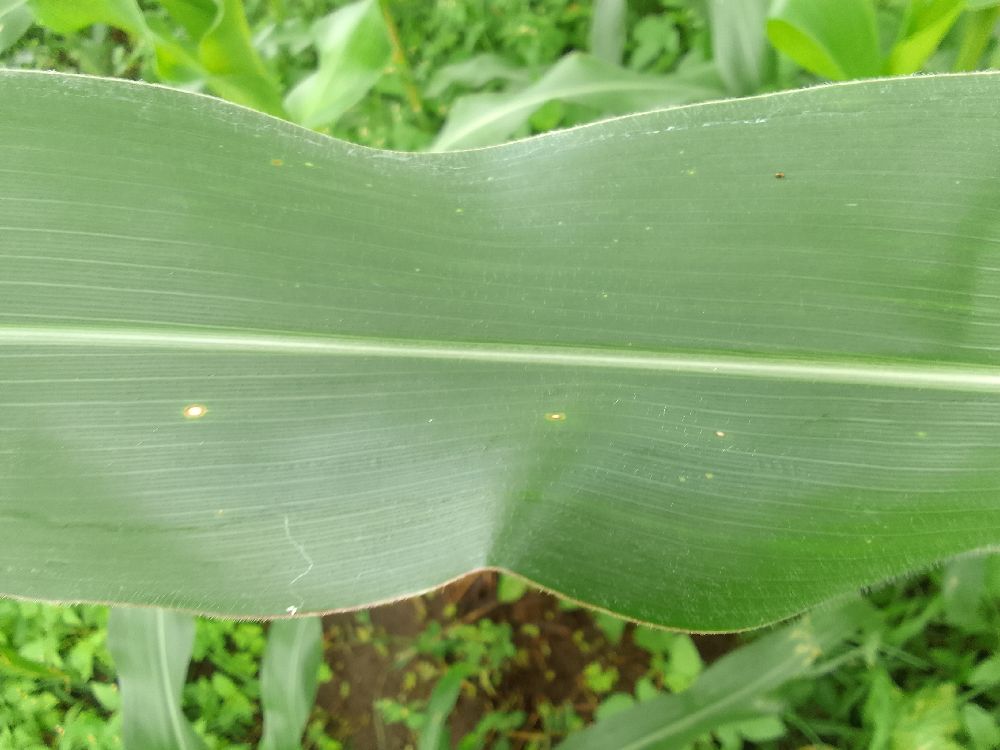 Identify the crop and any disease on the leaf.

maize, healthy
